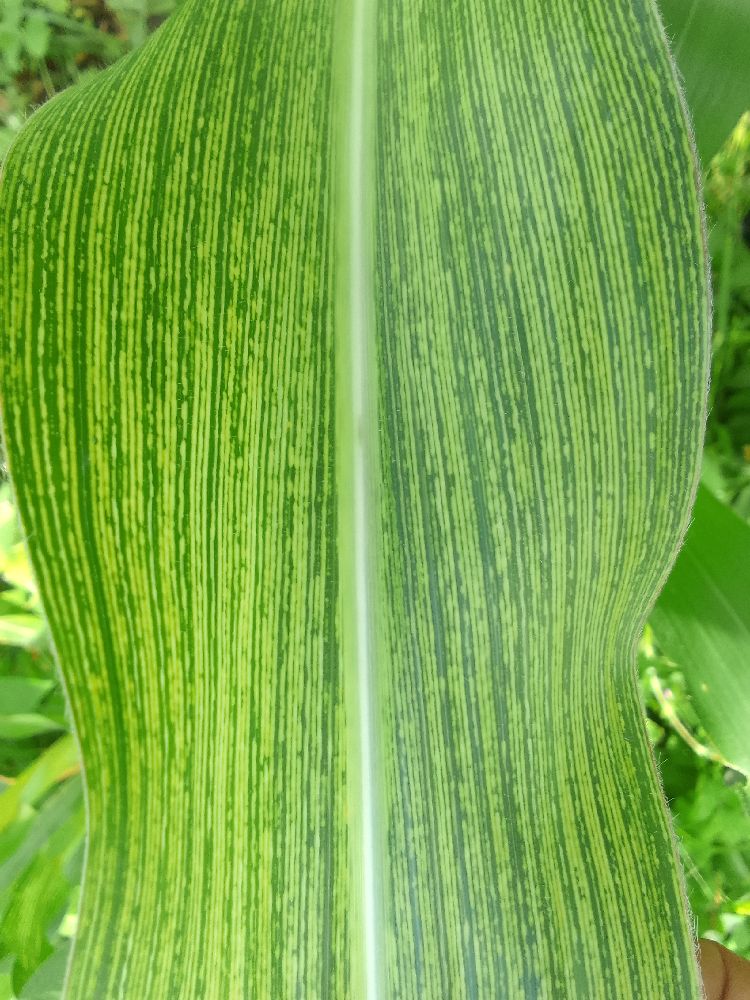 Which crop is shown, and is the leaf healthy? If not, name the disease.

maize, maize streak virus
